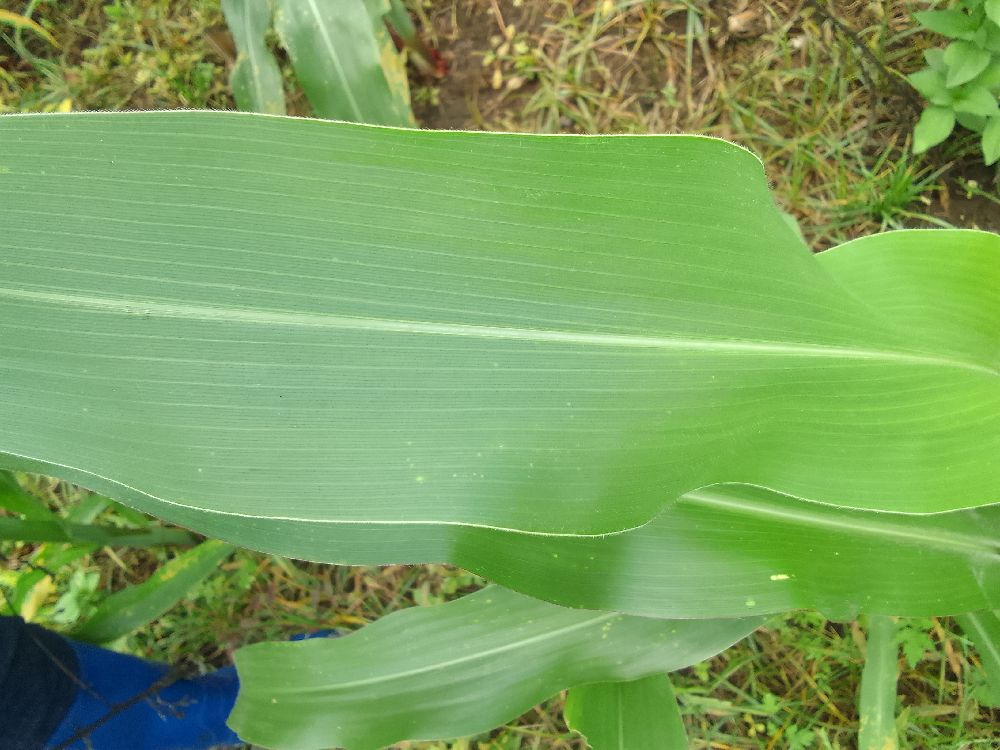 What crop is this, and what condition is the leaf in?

maize, healthy
